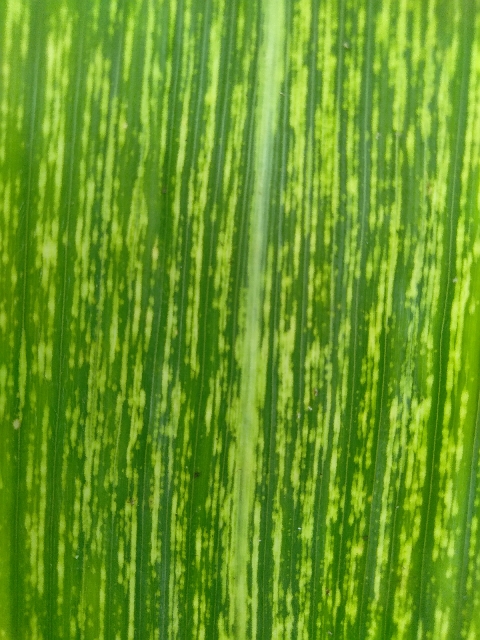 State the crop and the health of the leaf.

maize, maize streak virus
